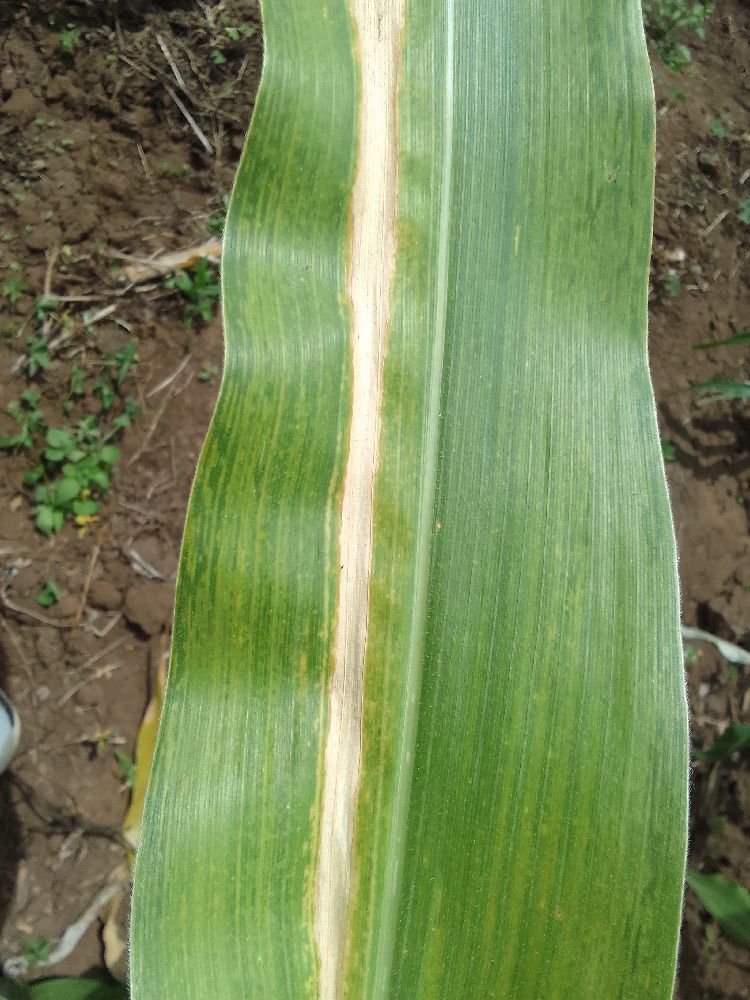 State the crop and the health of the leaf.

maize, maize lethal necrosis
